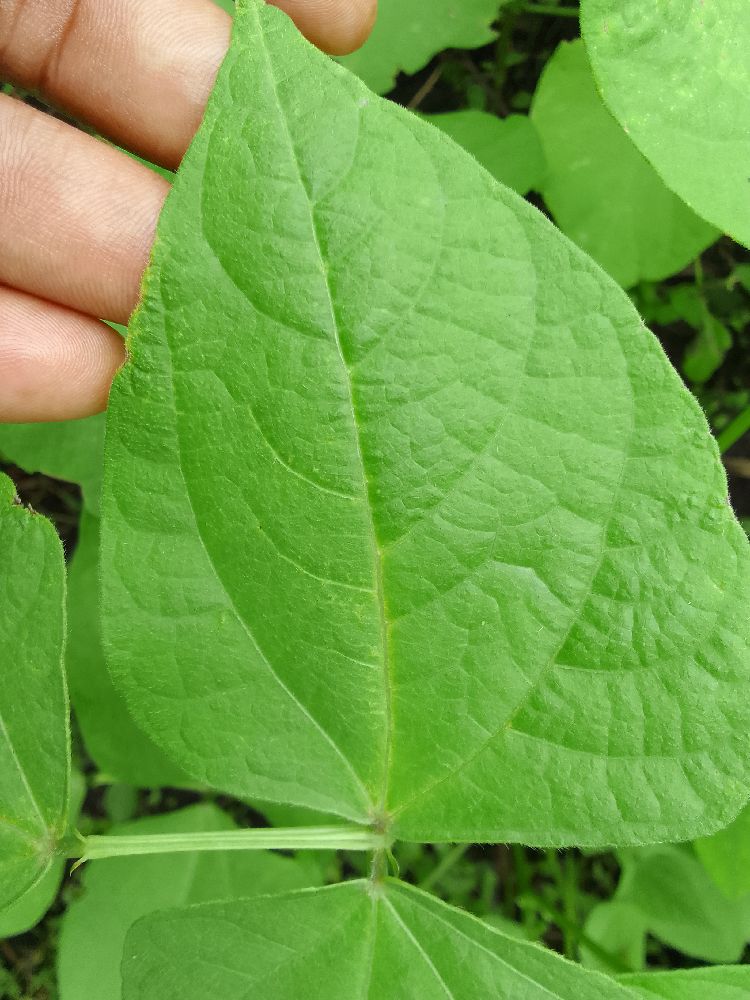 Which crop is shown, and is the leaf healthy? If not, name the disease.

common bean, healthy
